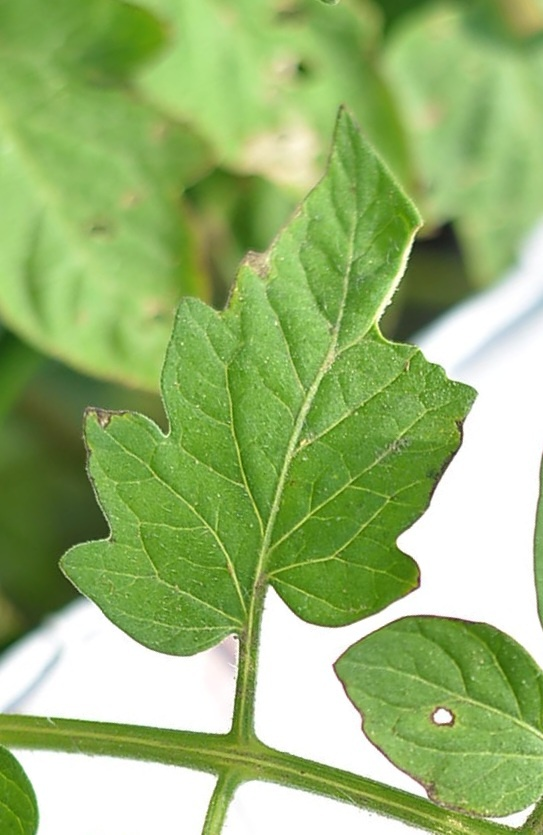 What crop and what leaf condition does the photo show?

tomato, infected
